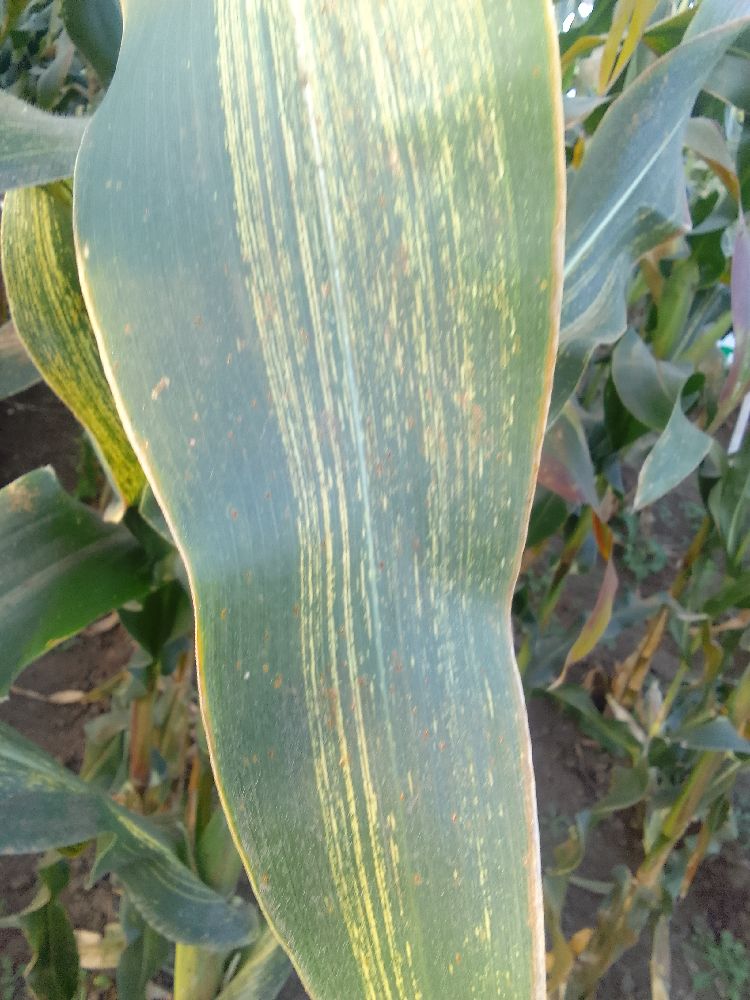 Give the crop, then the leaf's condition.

maize, maize streak virus
